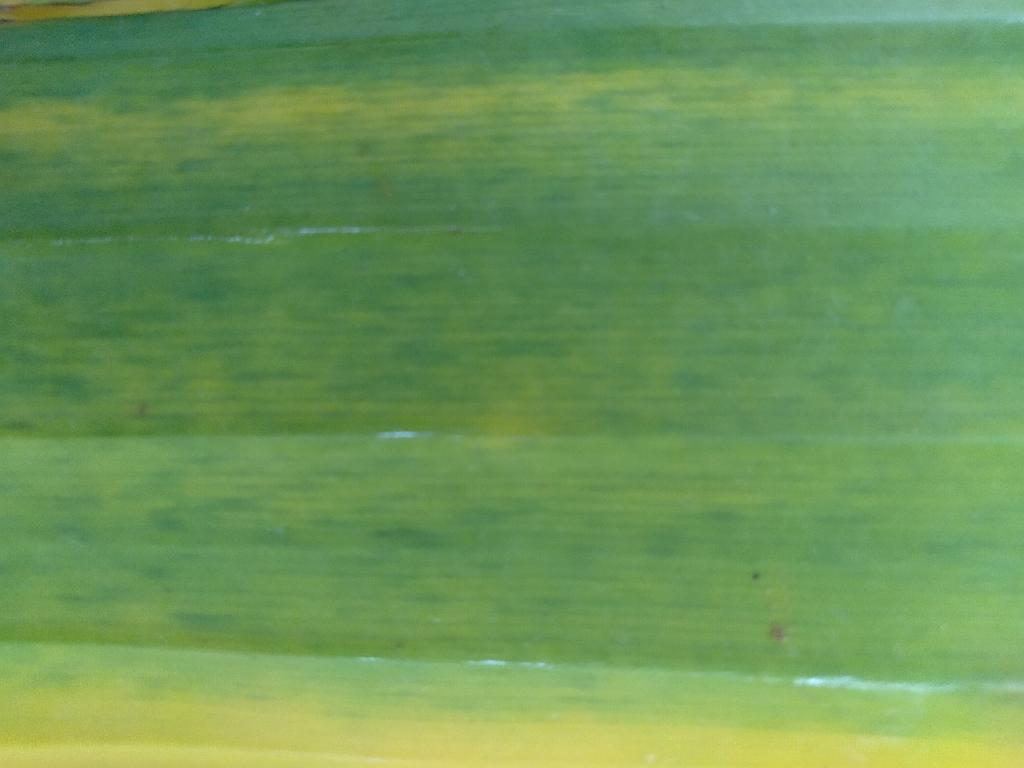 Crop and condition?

banana, fusarium wilt race 1
